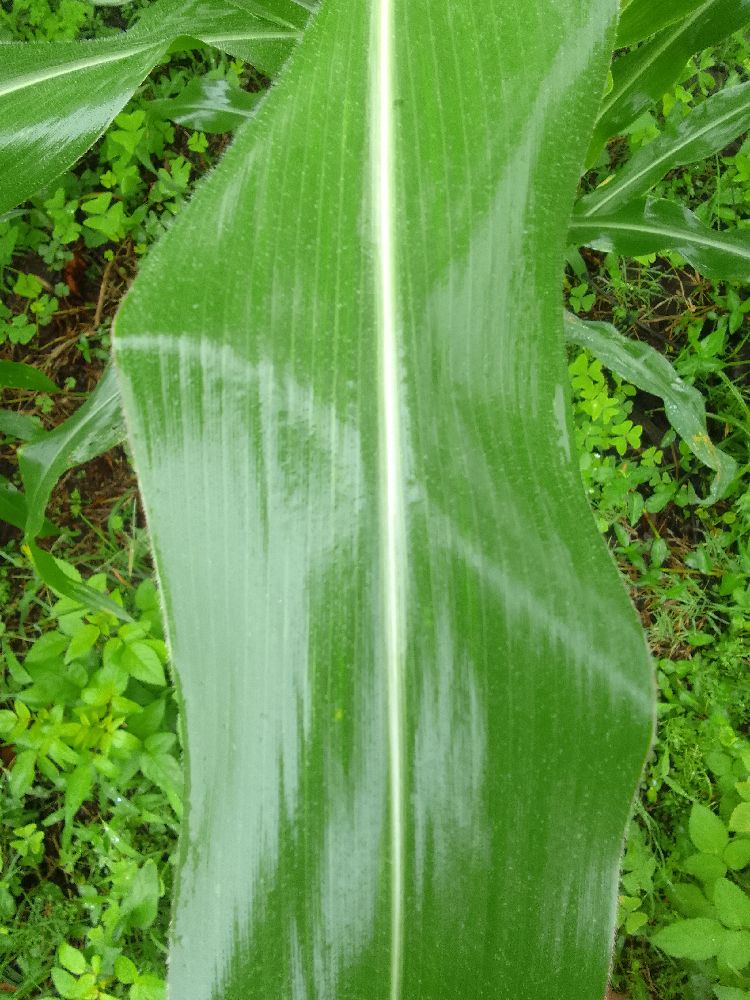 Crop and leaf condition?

maize, healthy
